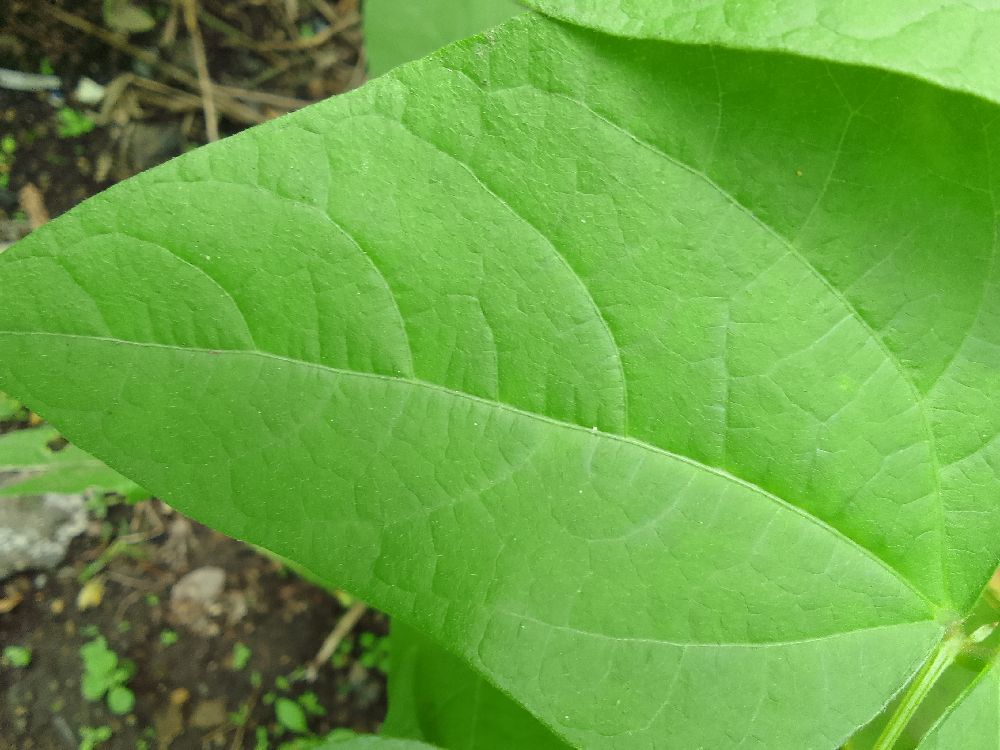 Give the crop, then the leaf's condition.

common bean, healthy
